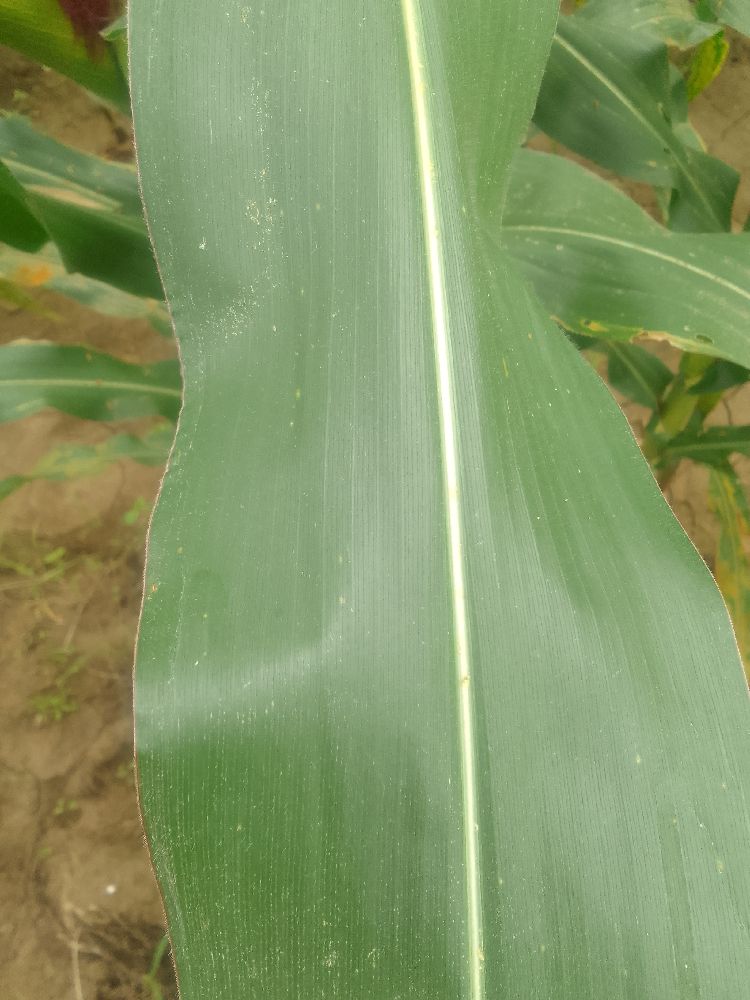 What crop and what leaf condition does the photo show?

maize, healthy
